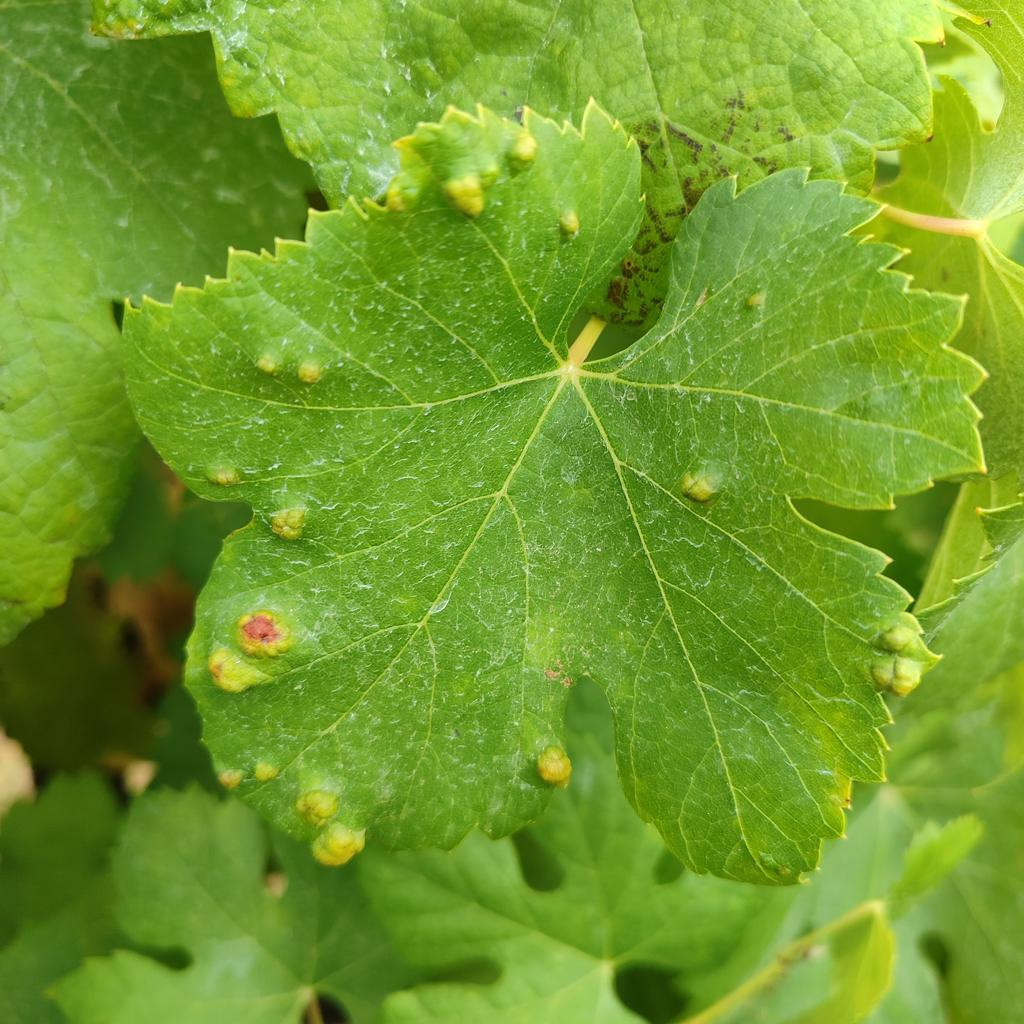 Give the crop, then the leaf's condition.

grapevine, erineum mite
